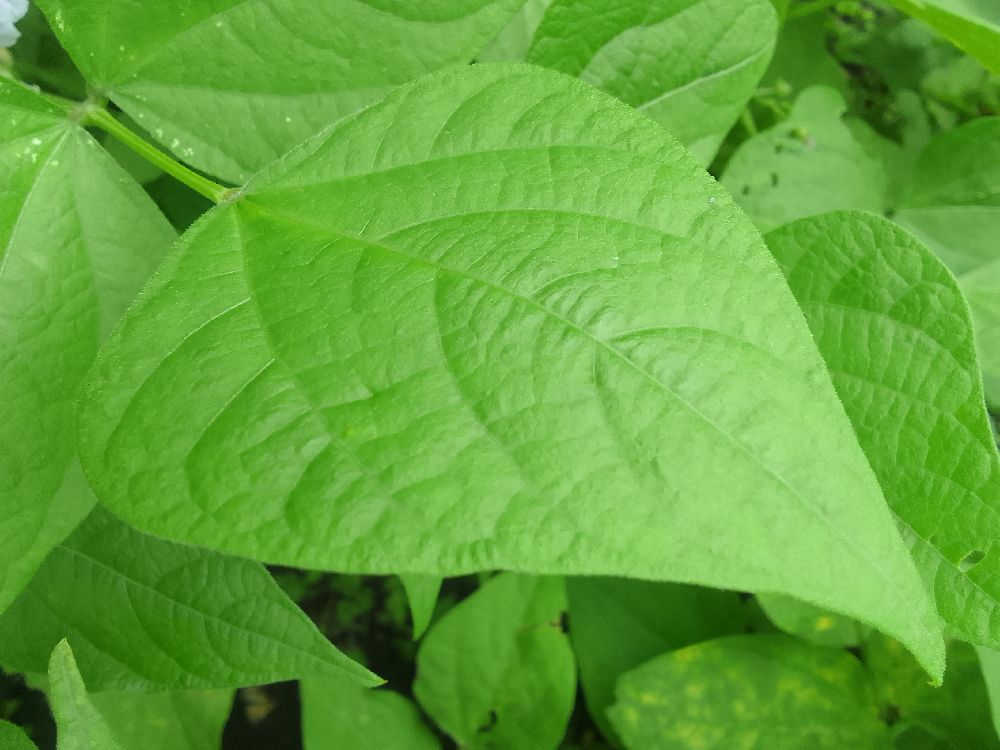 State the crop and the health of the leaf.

common bean, healthy
